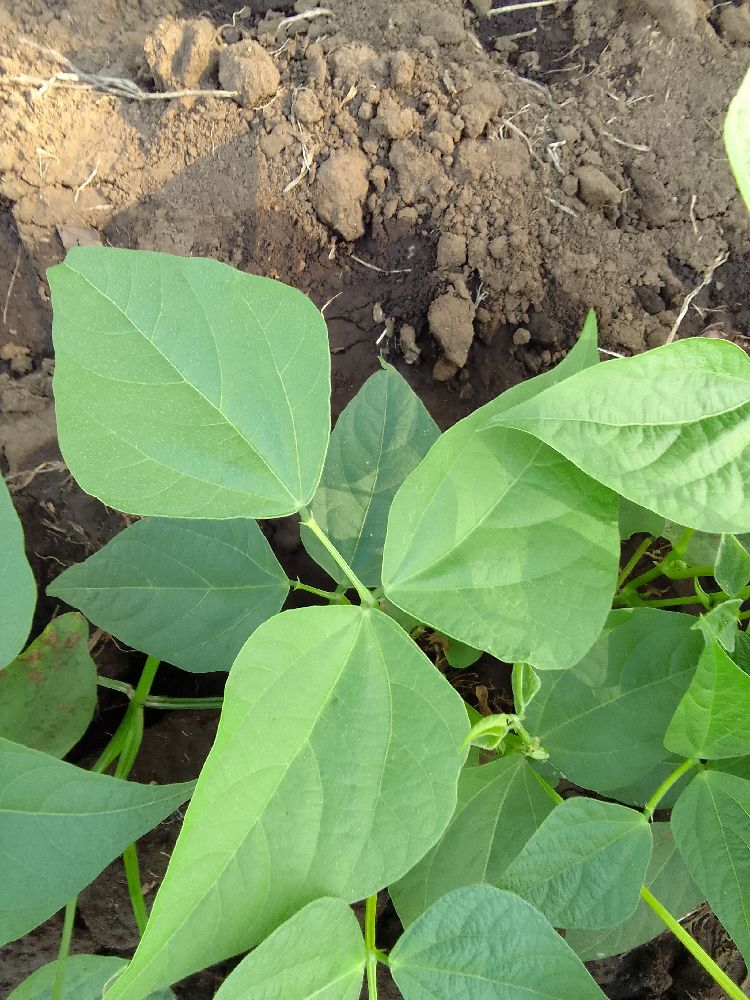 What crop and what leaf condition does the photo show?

common bean, healthy
